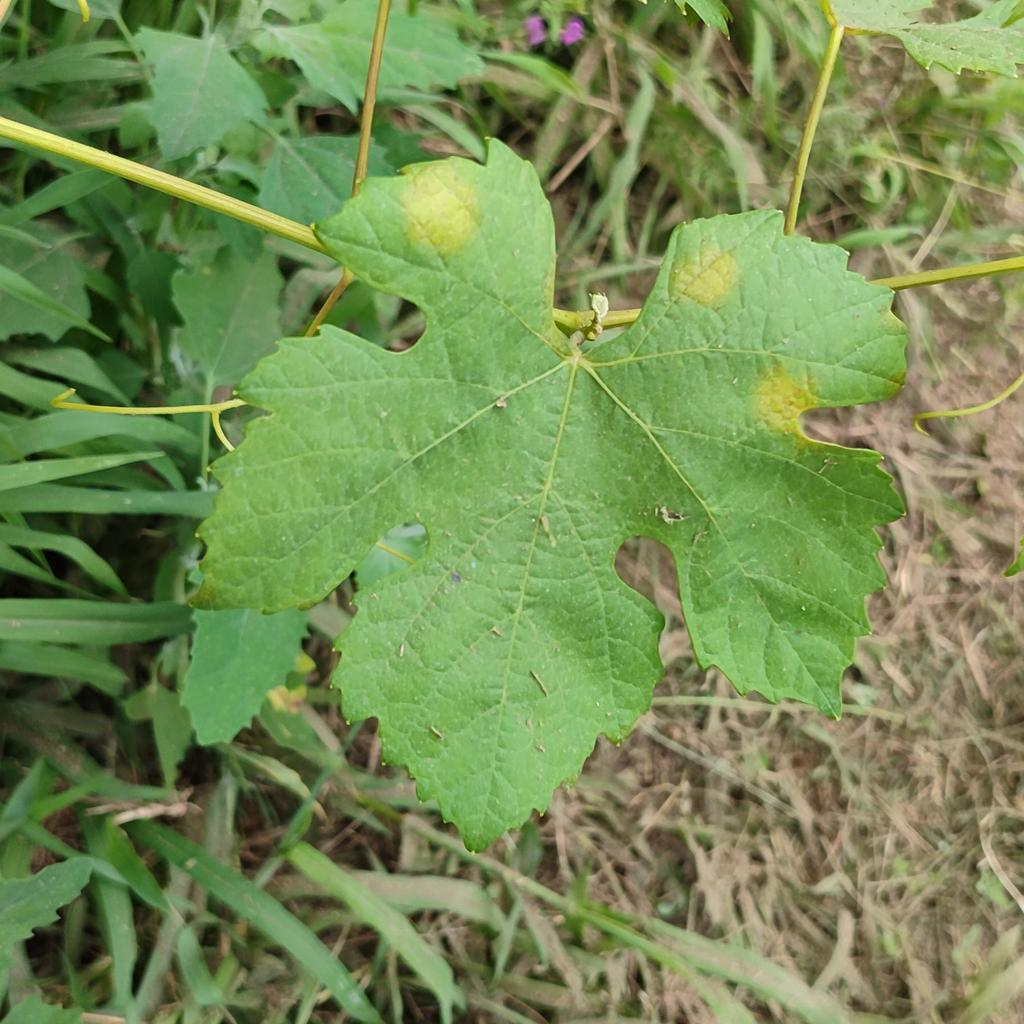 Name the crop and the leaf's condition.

grapevine, downy mildew
